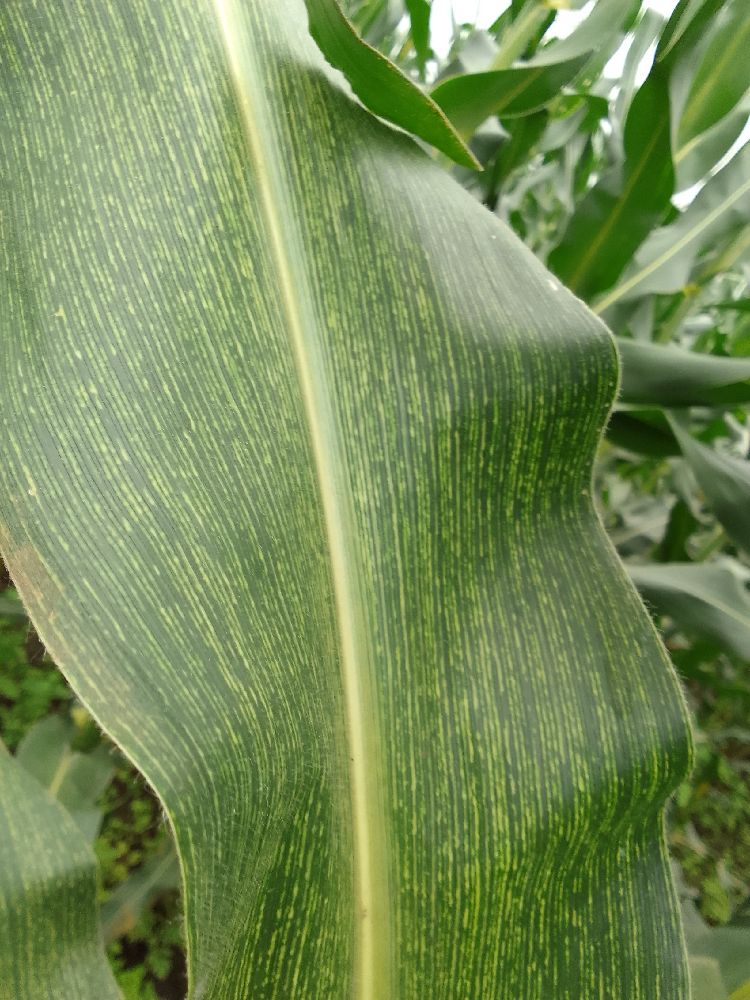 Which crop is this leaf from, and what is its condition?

maize, maize streak virus
